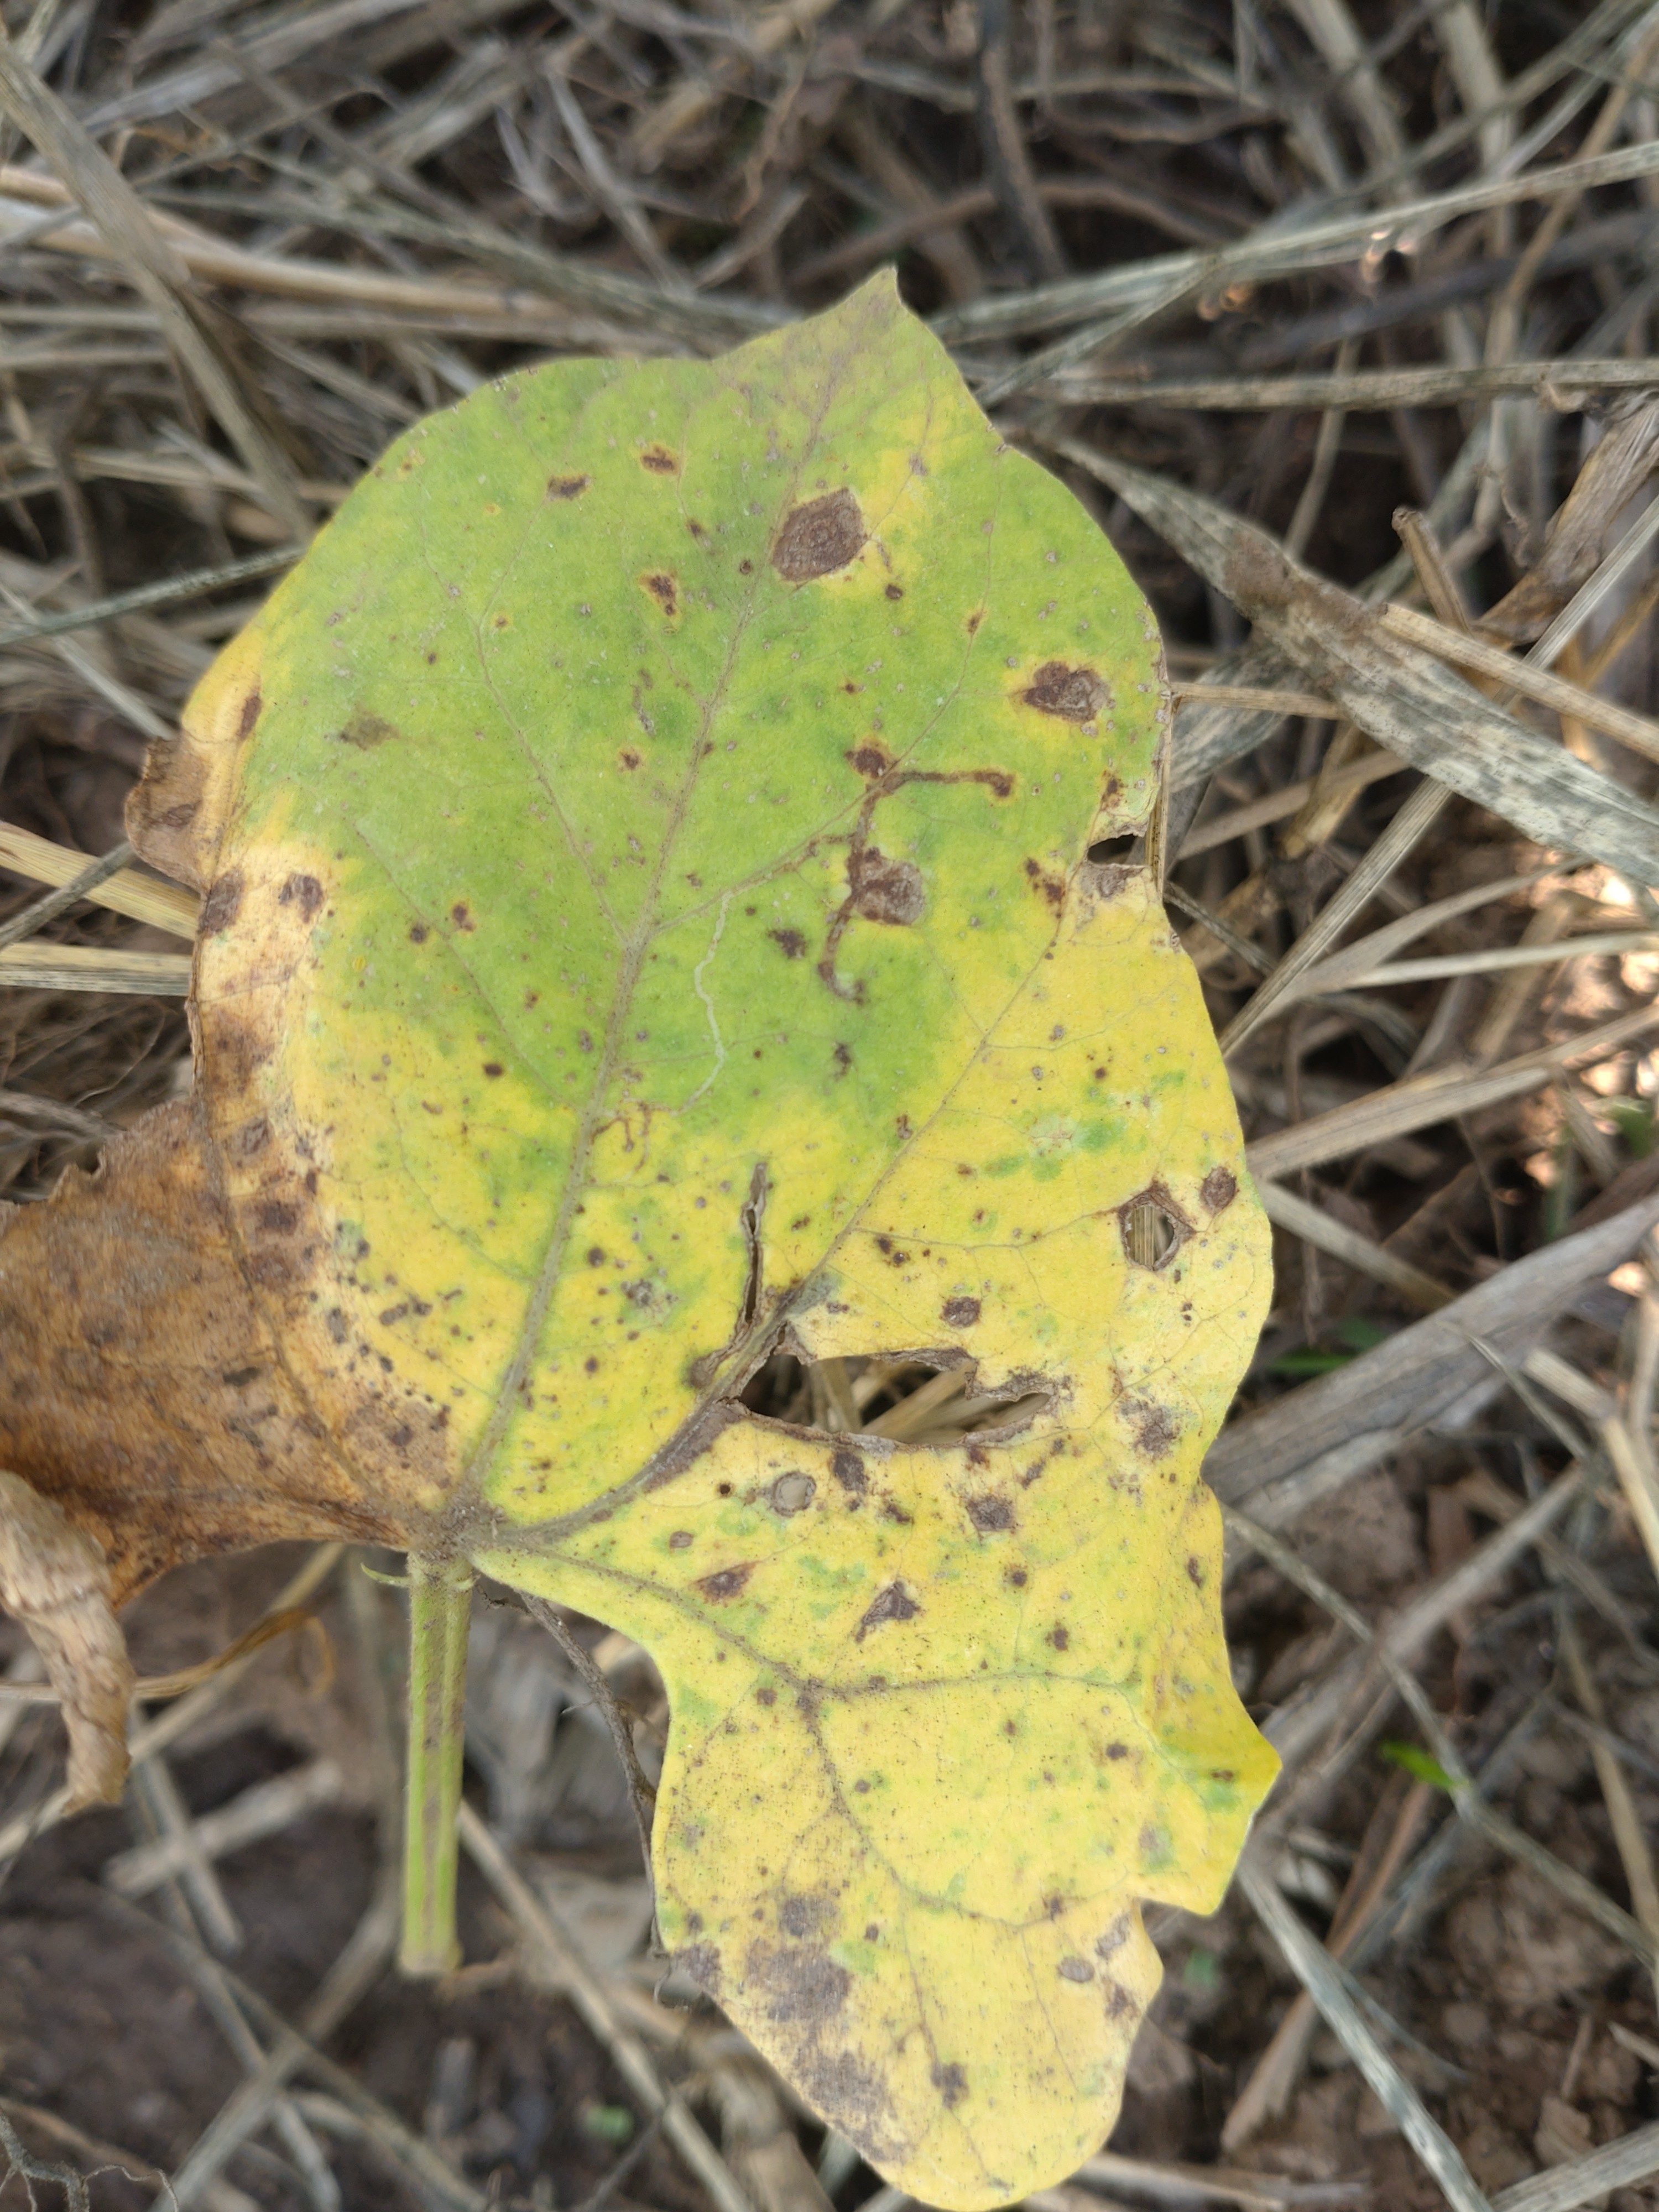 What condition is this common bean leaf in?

anthracnose
